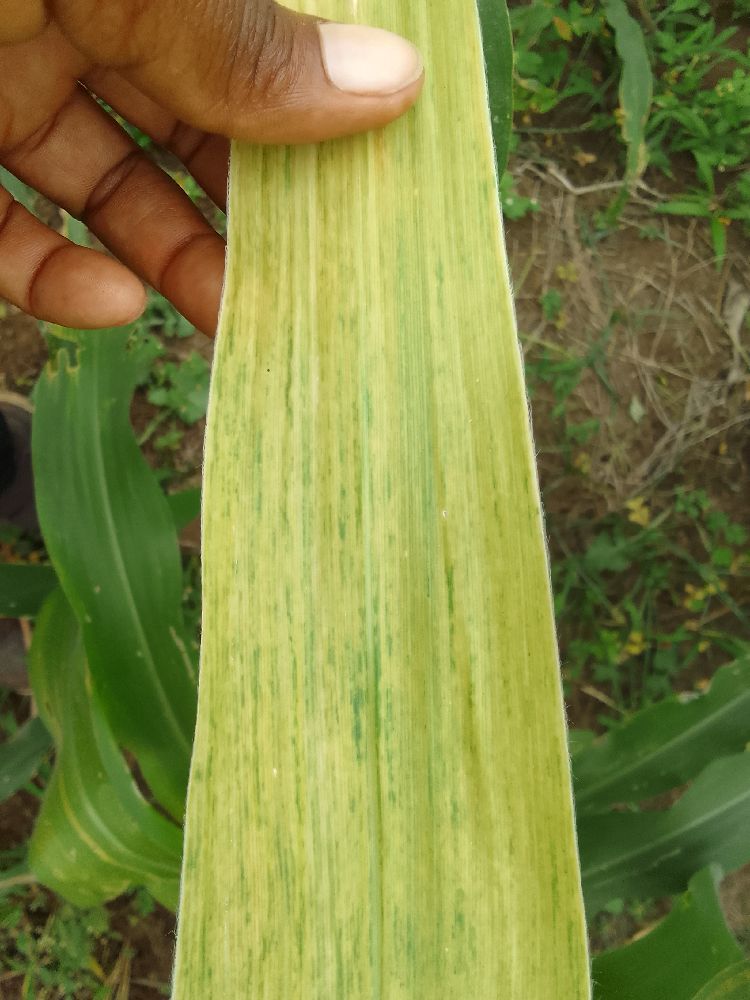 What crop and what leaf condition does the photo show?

maize, maize lethal necrosis
